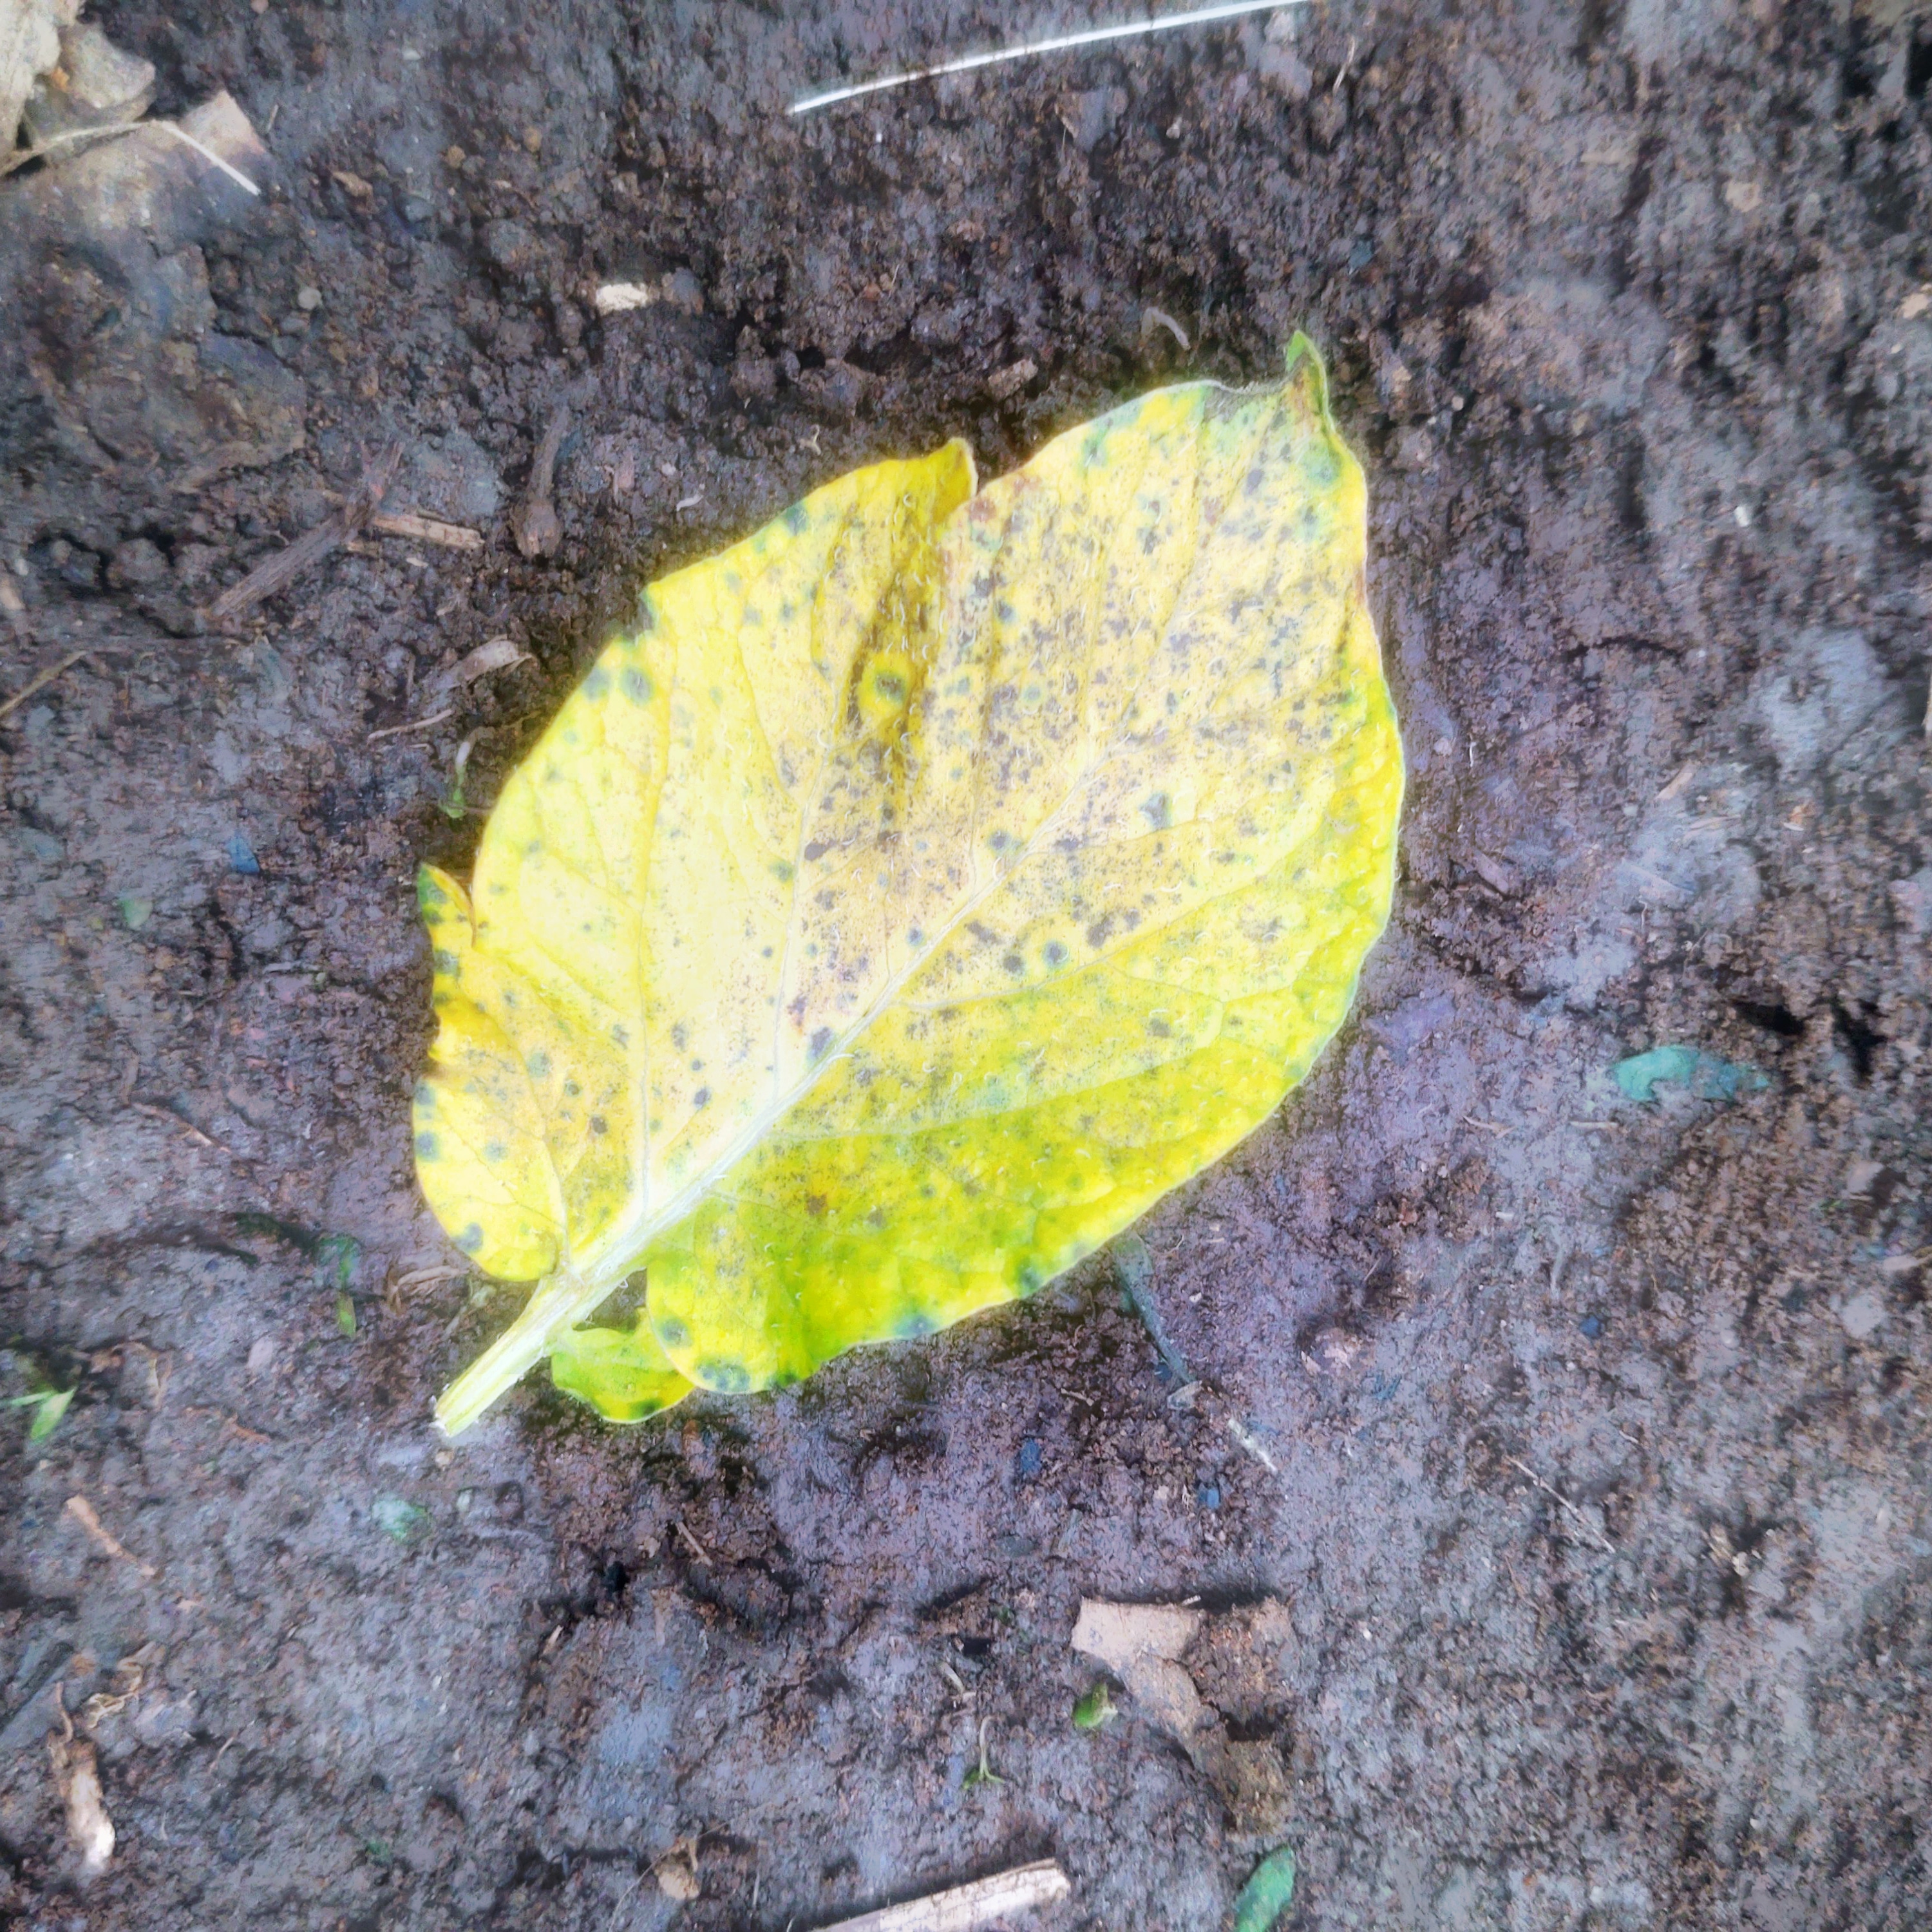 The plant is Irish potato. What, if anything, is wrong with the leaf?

late blight
